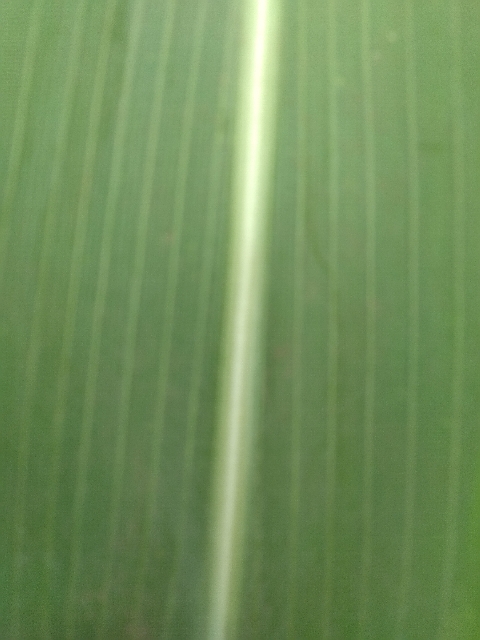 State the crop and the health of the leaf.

maize, healthy
